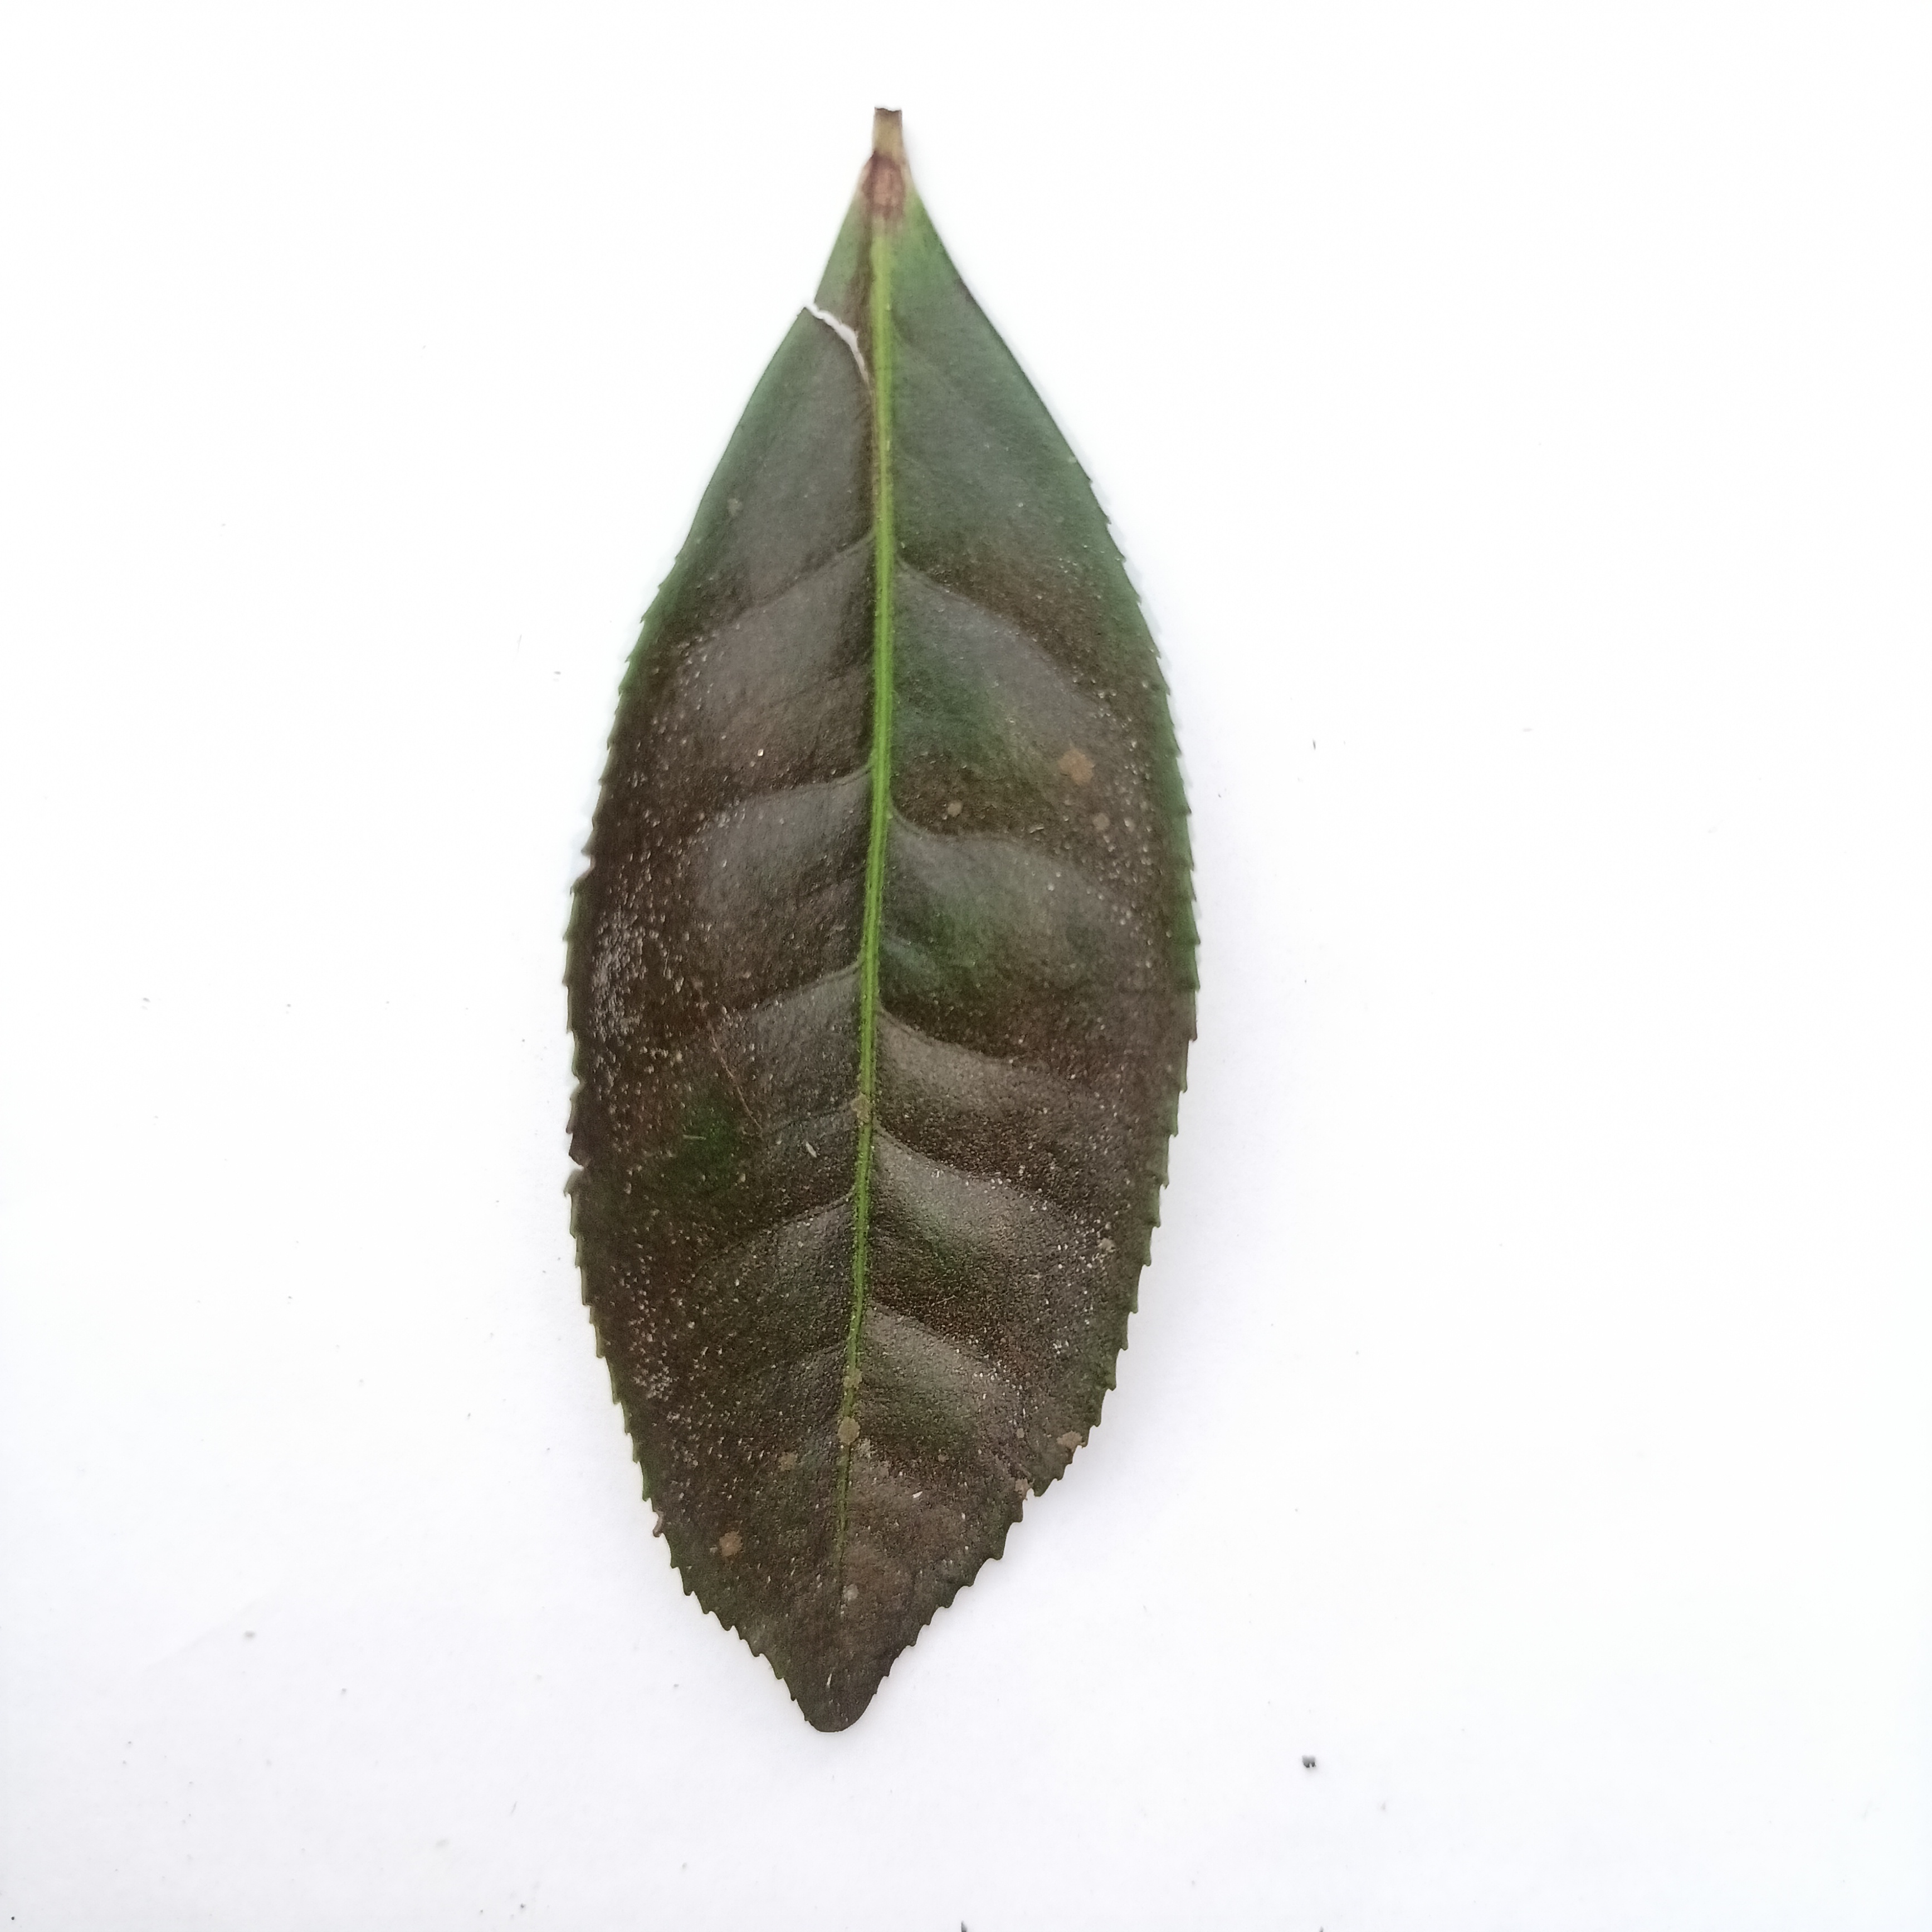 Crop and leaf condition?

tea, red rust
